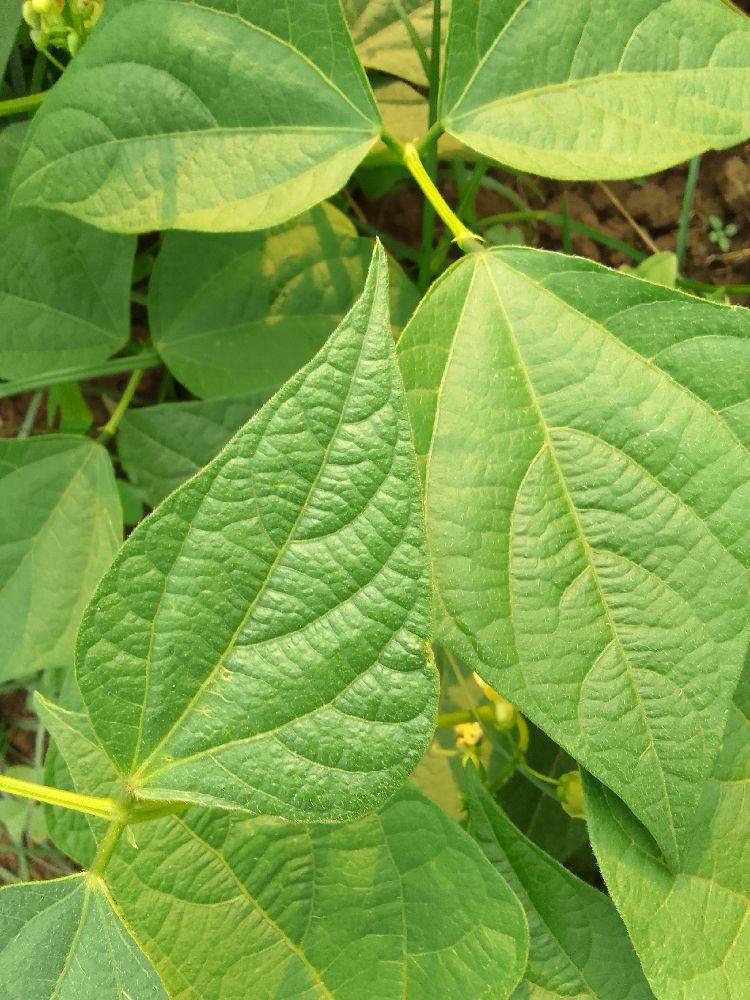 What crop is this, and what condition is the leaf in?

common bean, healthy
